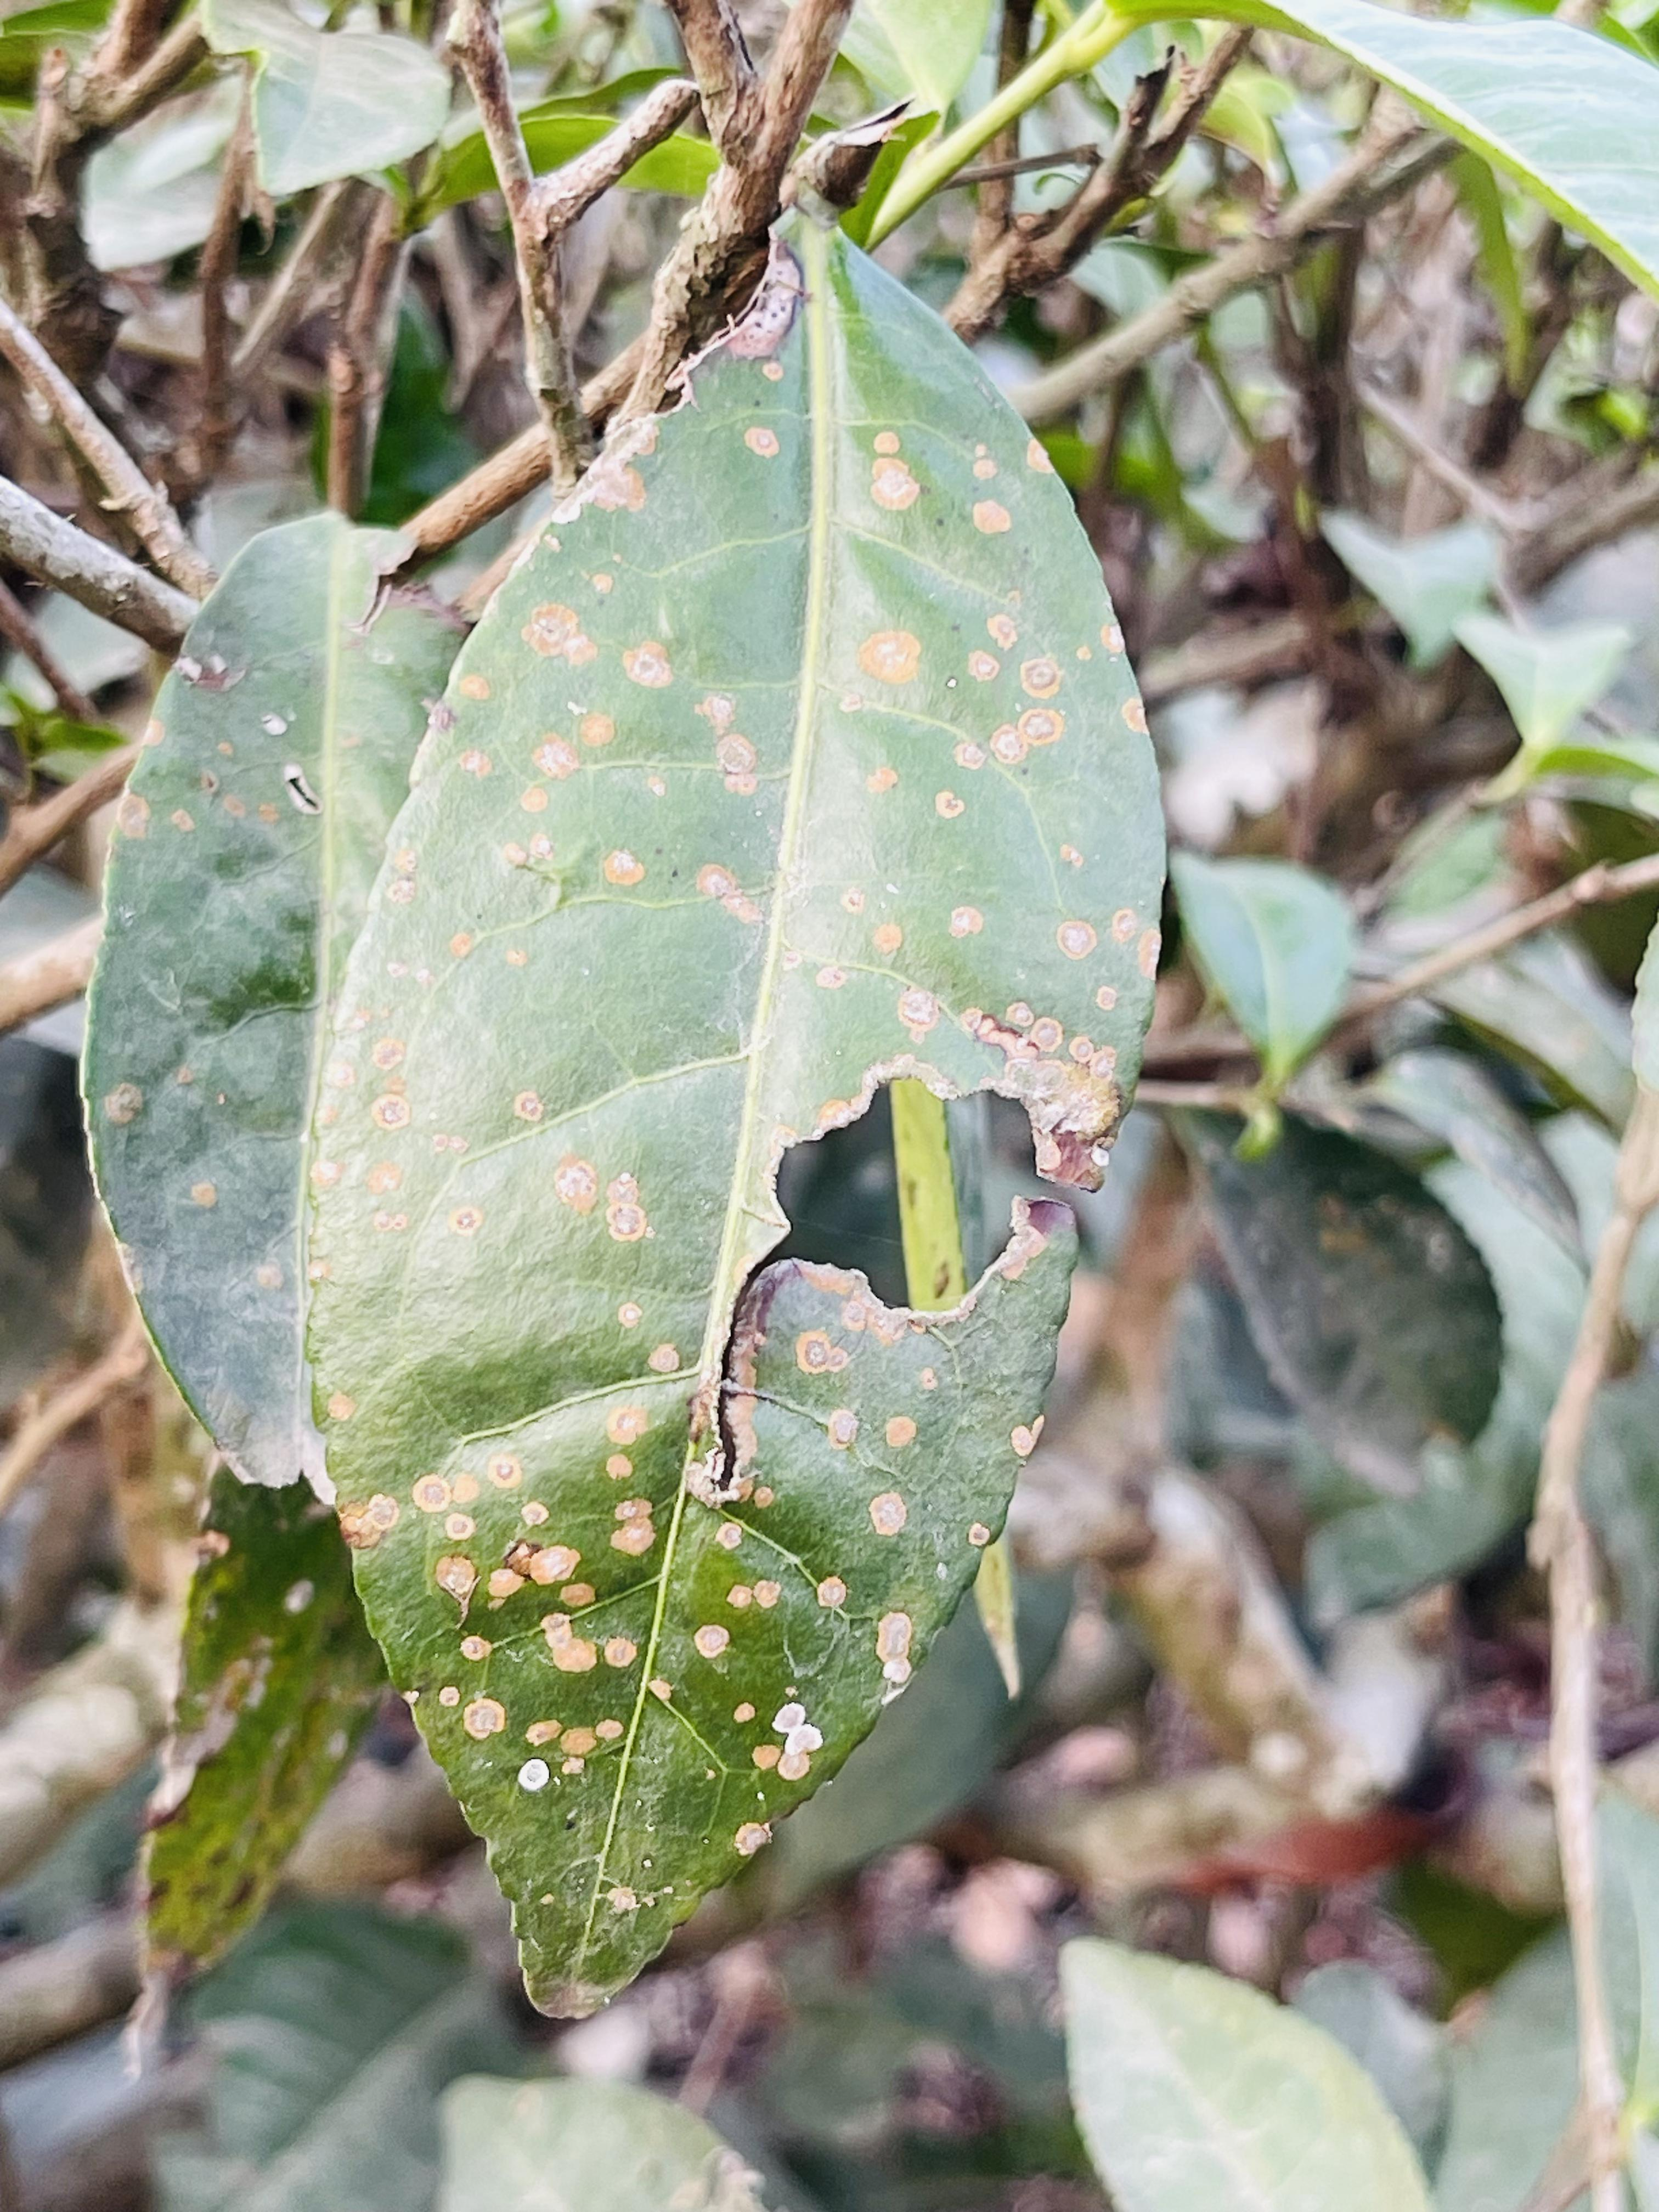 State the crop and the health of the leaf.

tea, red rust
